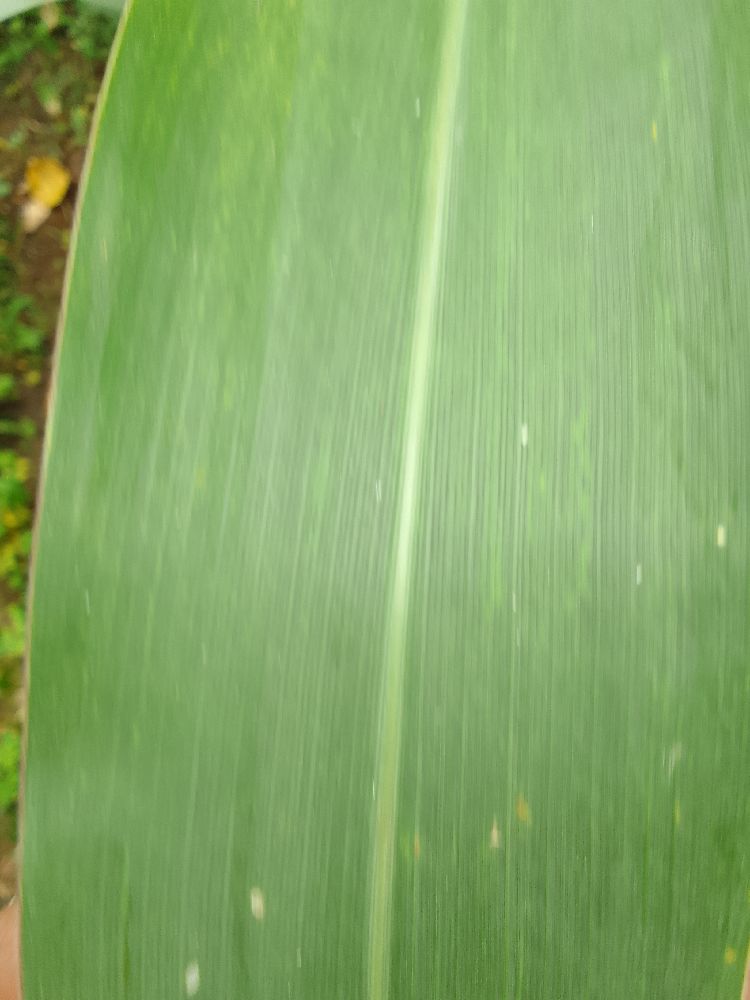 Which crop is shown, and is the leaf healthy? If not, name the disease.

maize, healthy
